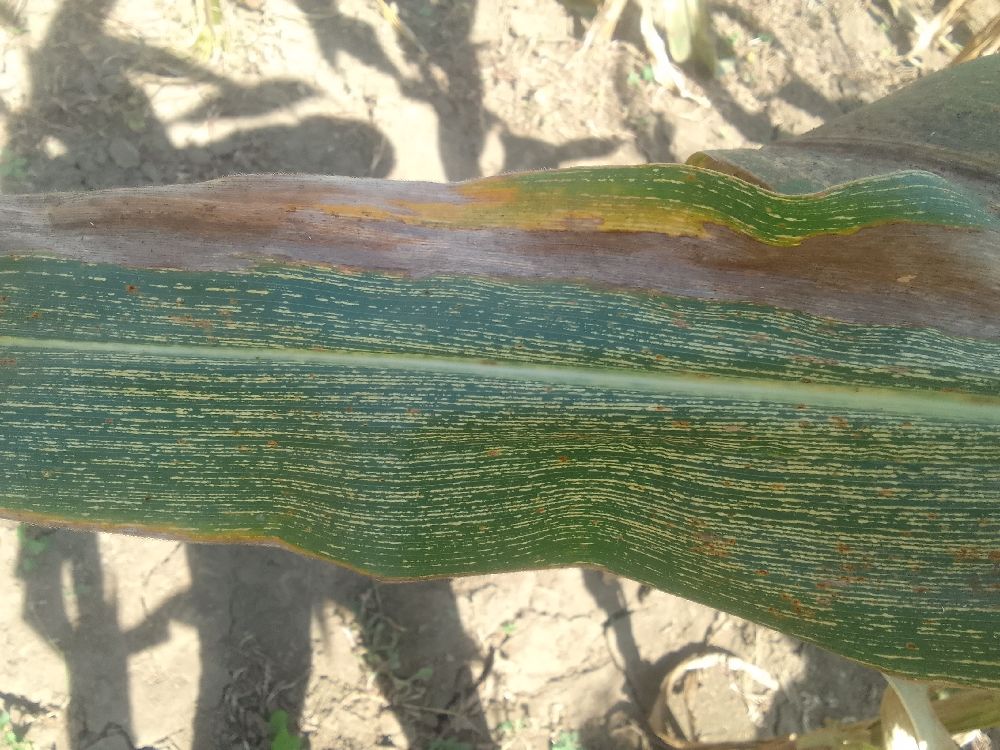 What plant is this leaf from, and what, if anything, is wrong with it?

maize, maize streak virus
